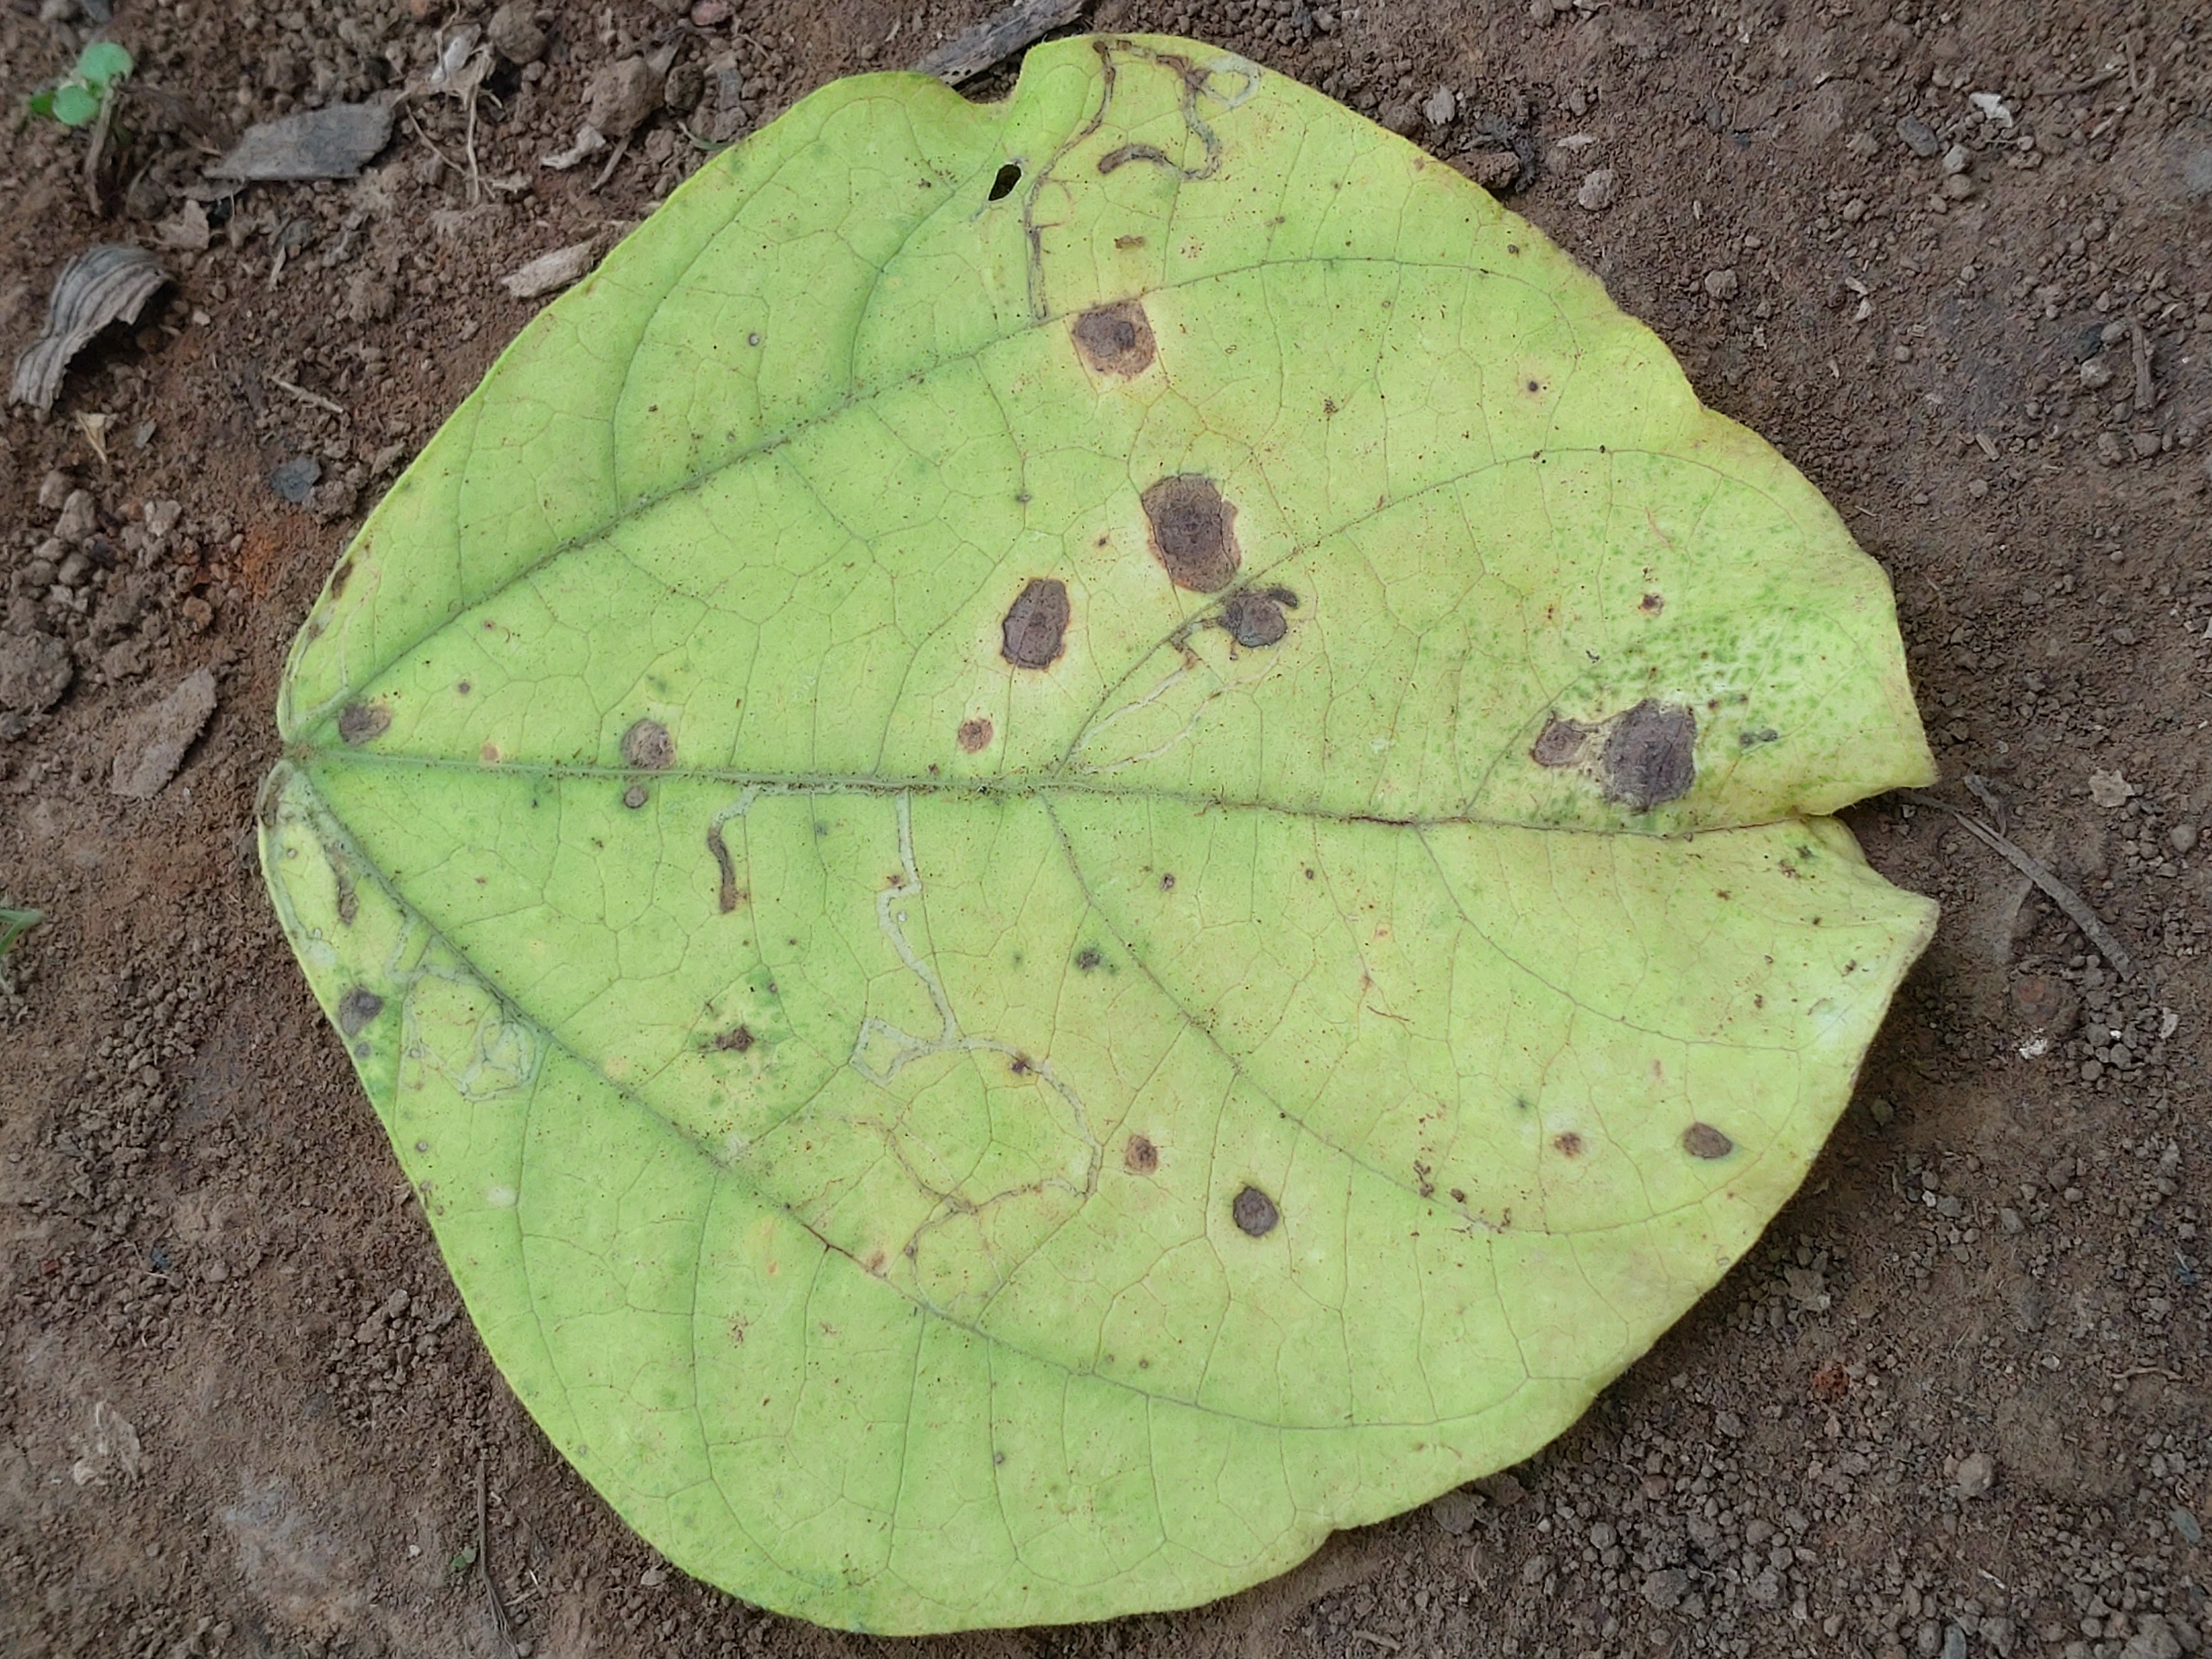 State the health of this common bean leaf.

anthracnose
